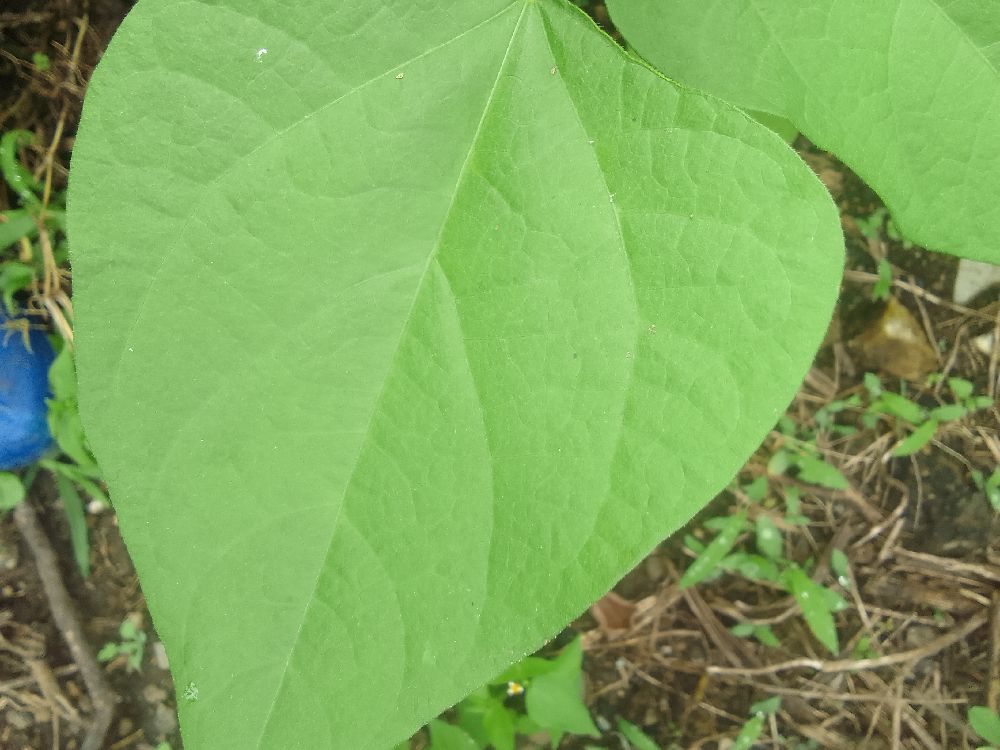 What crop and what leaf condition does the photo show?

common bean, healthy
